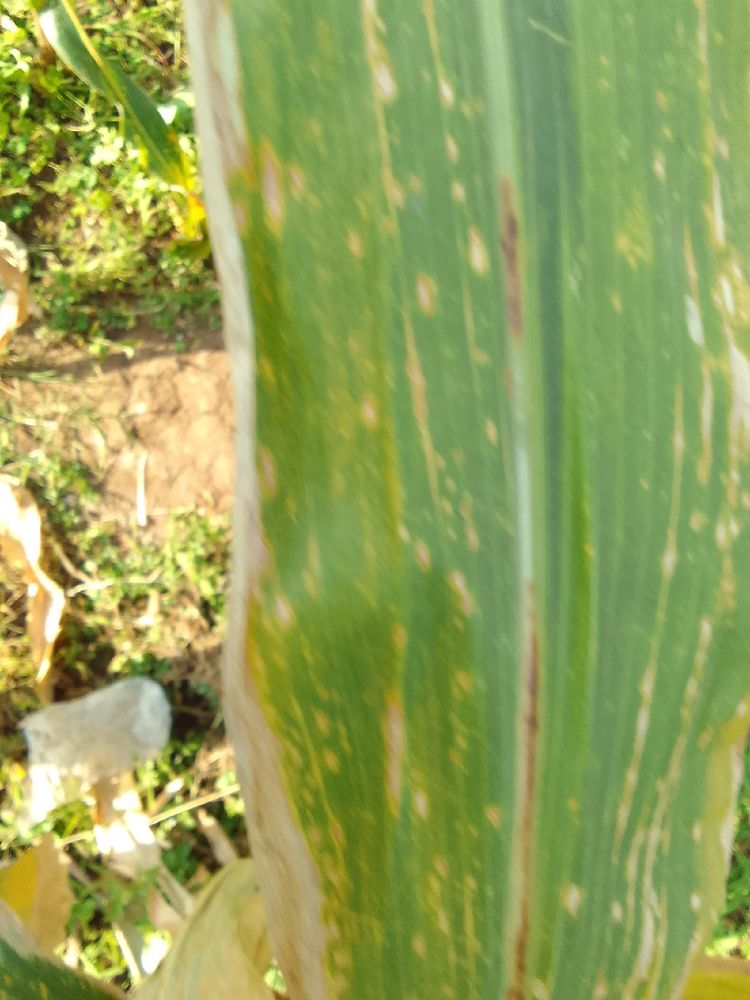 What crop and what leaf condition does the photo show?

maize, maize lethal necrosis
